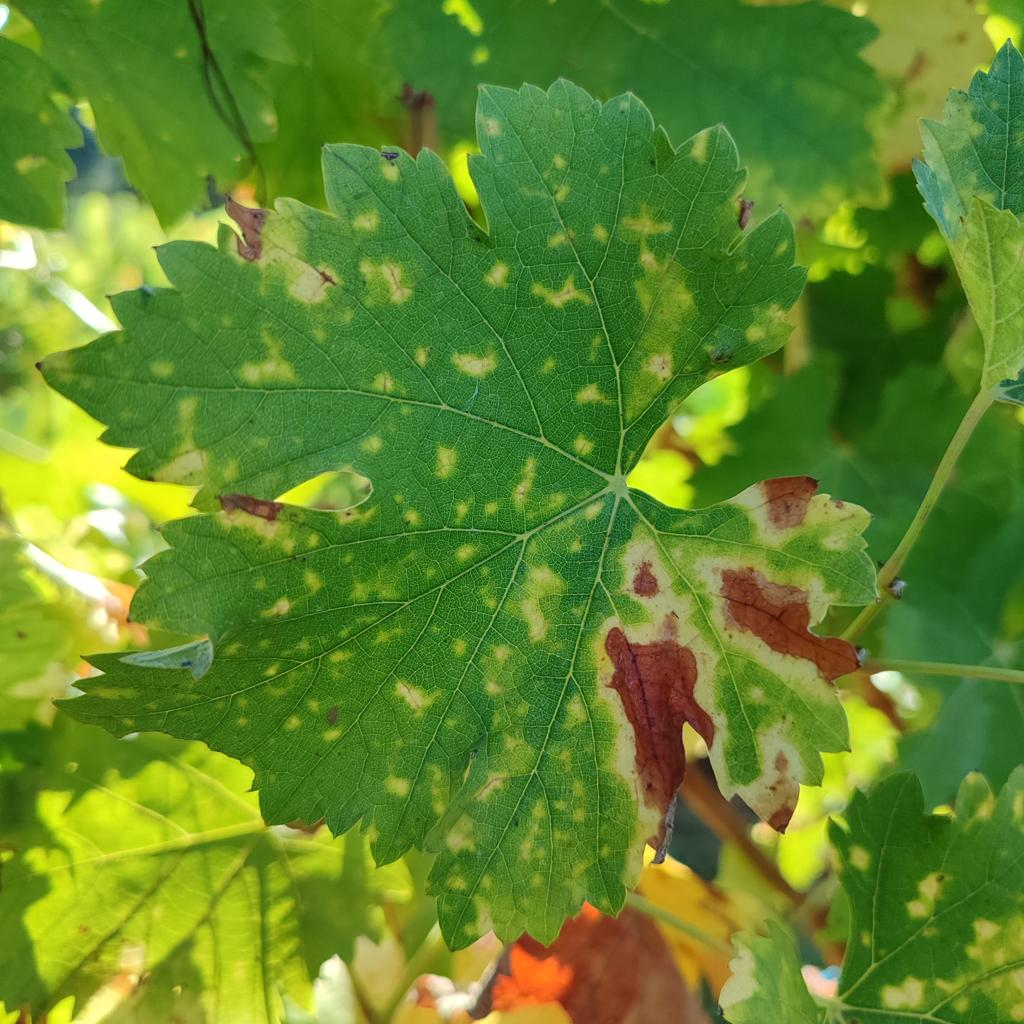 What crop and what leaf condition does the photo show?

grapevine, esca complex
